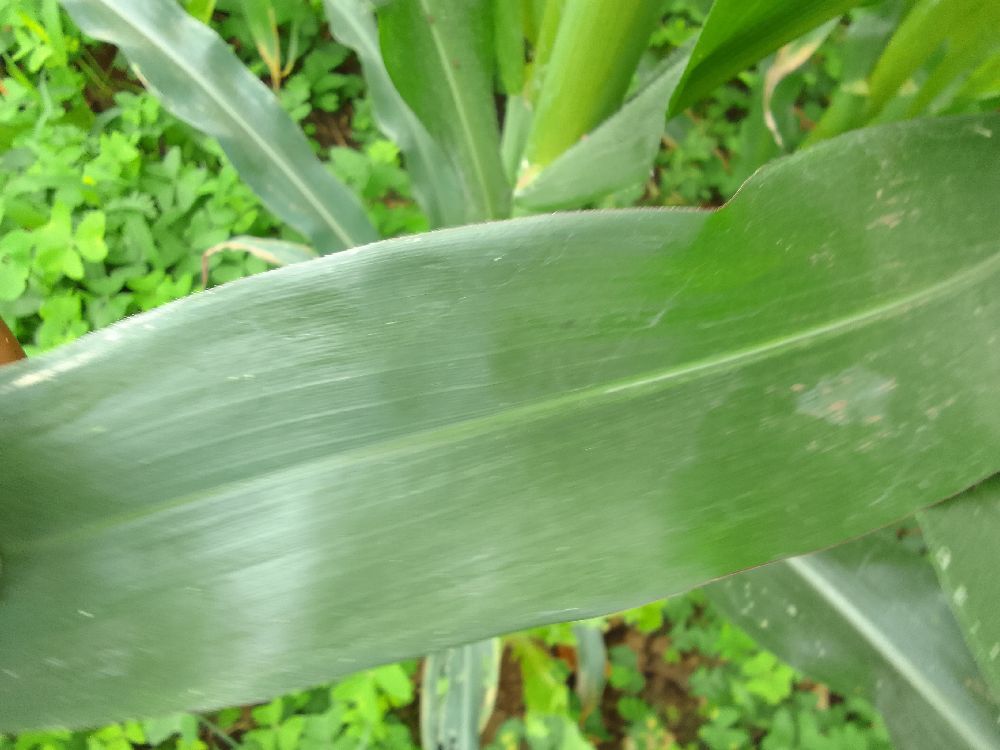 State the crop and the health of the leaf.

maize, healthy
